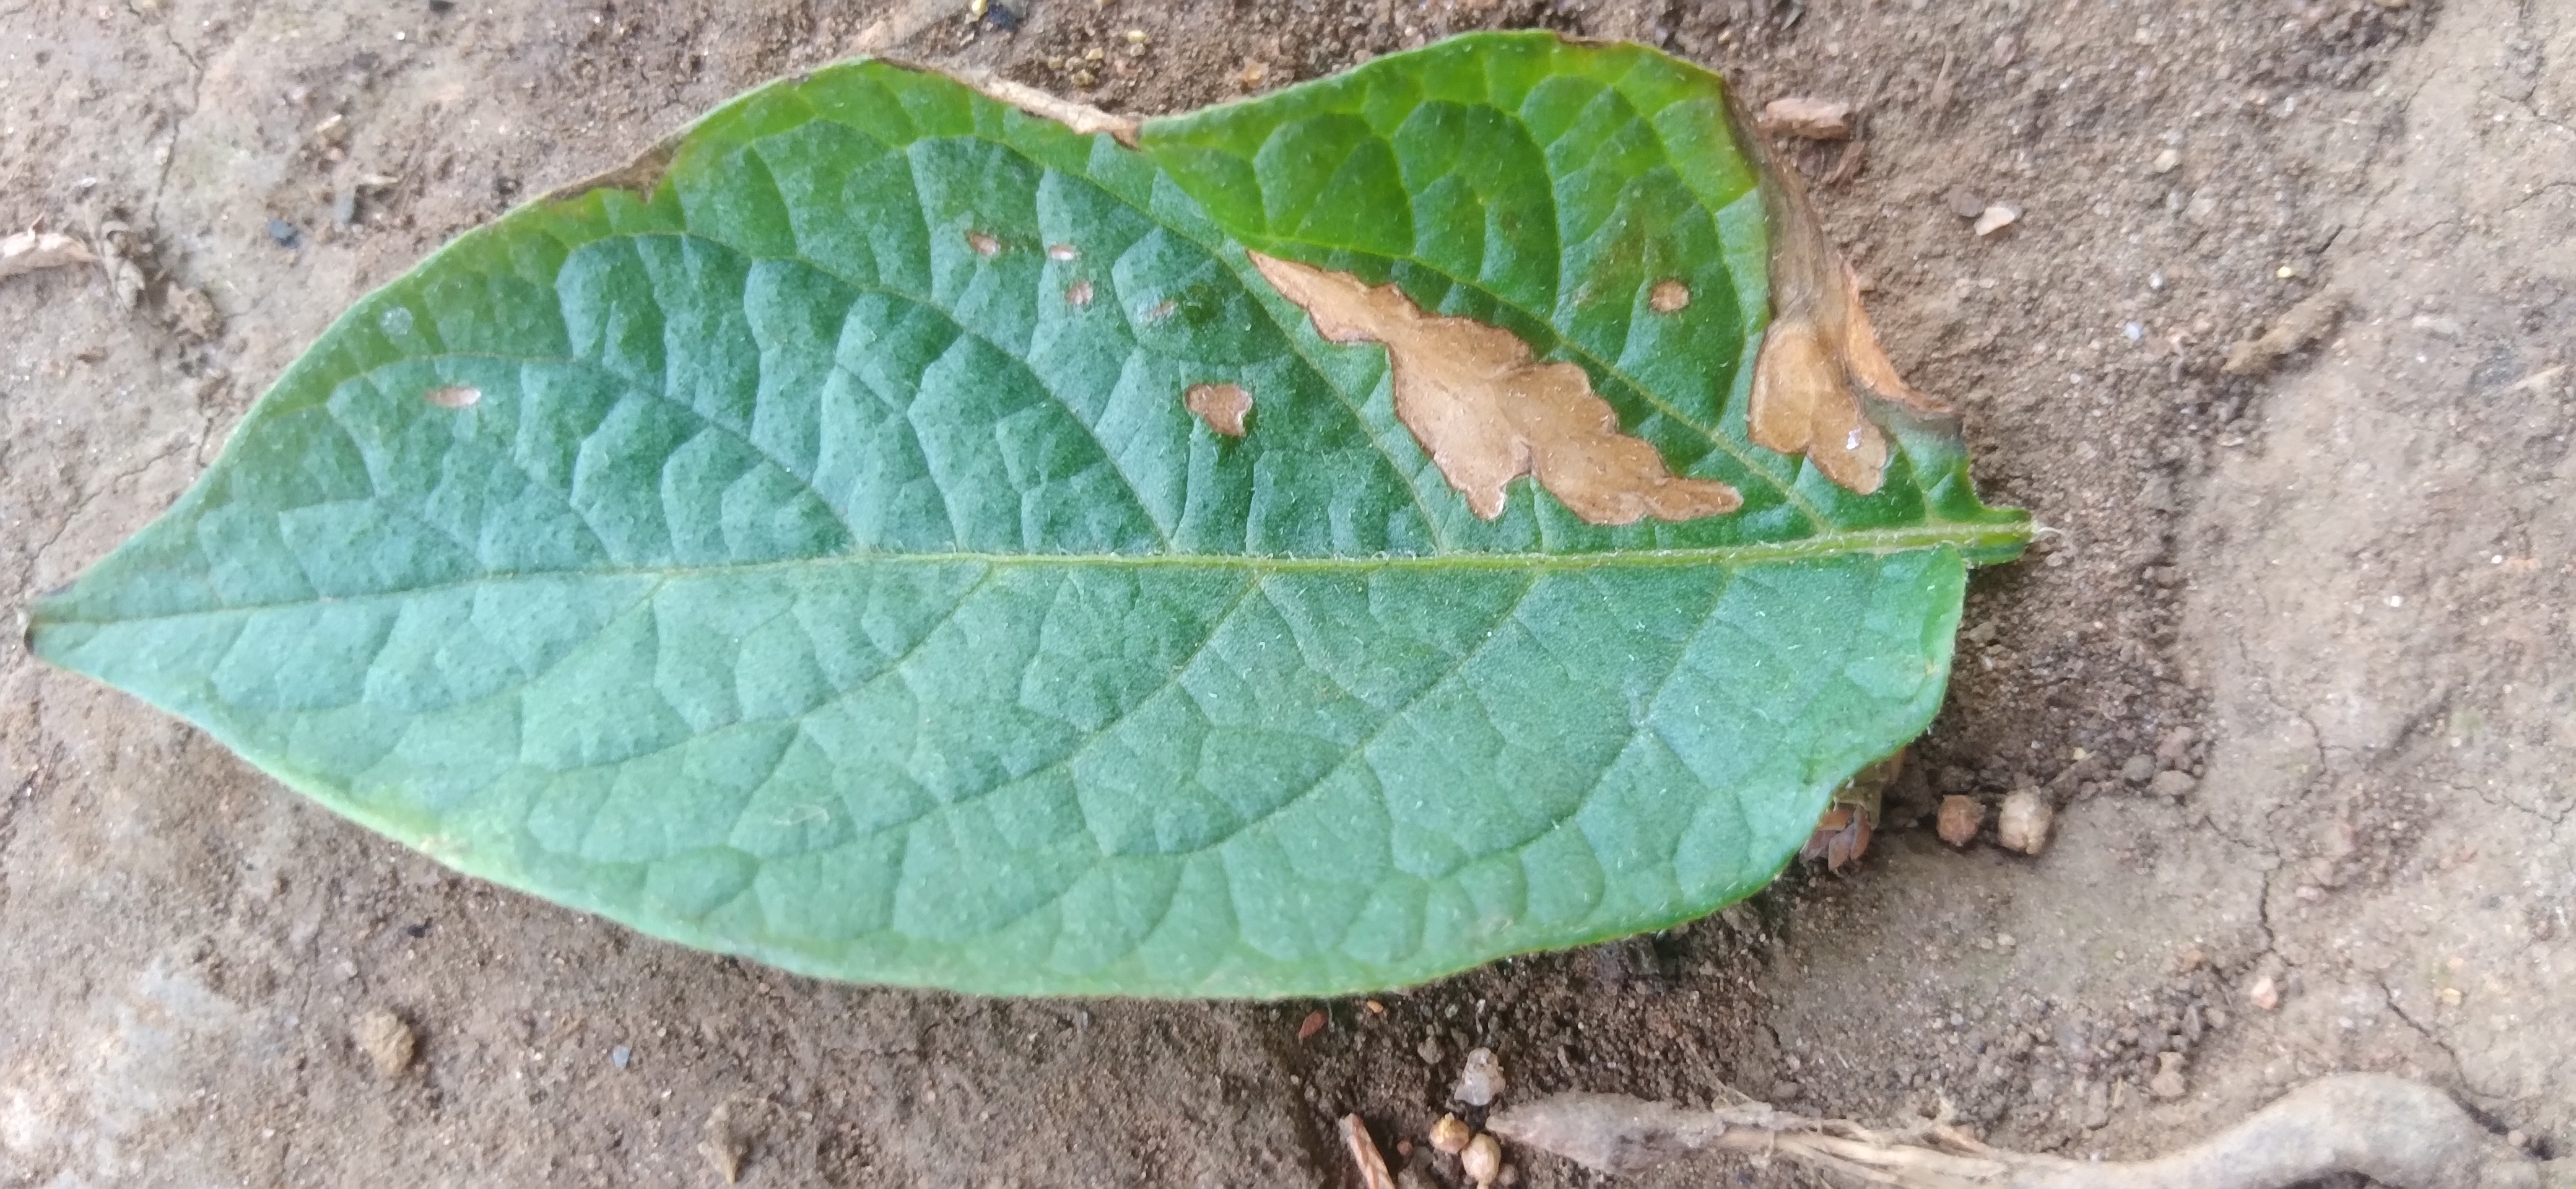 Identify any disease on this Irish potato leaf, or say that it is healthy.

early blight
